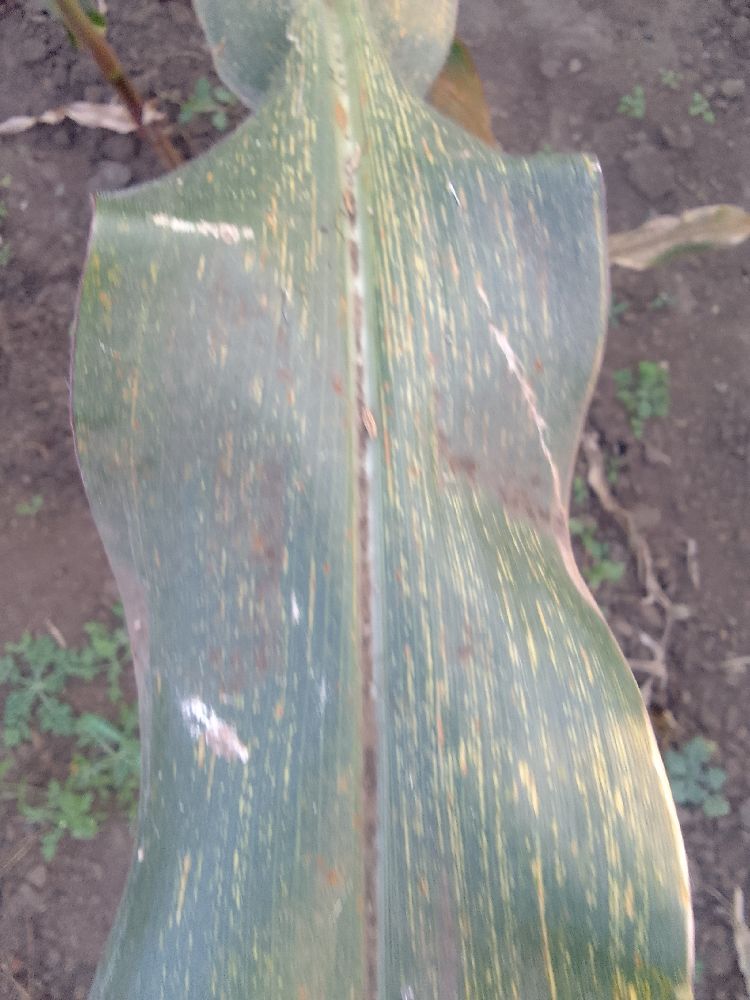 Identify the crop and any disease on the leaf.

maize, maize streak virus
